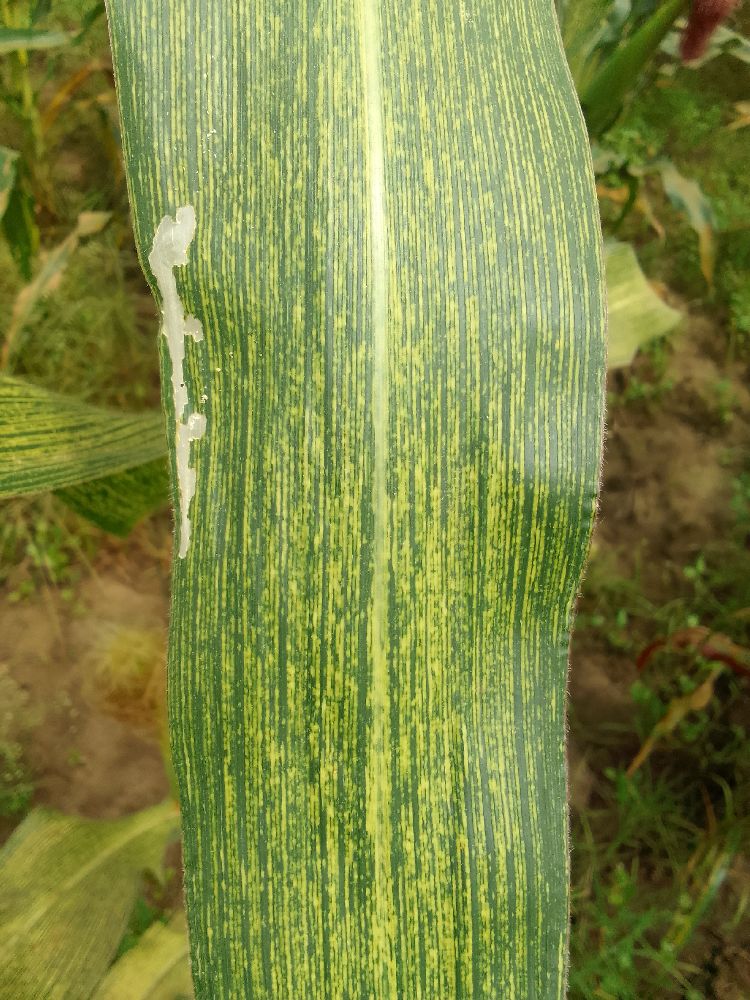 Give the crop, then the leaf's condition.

maize, maize streak virus
